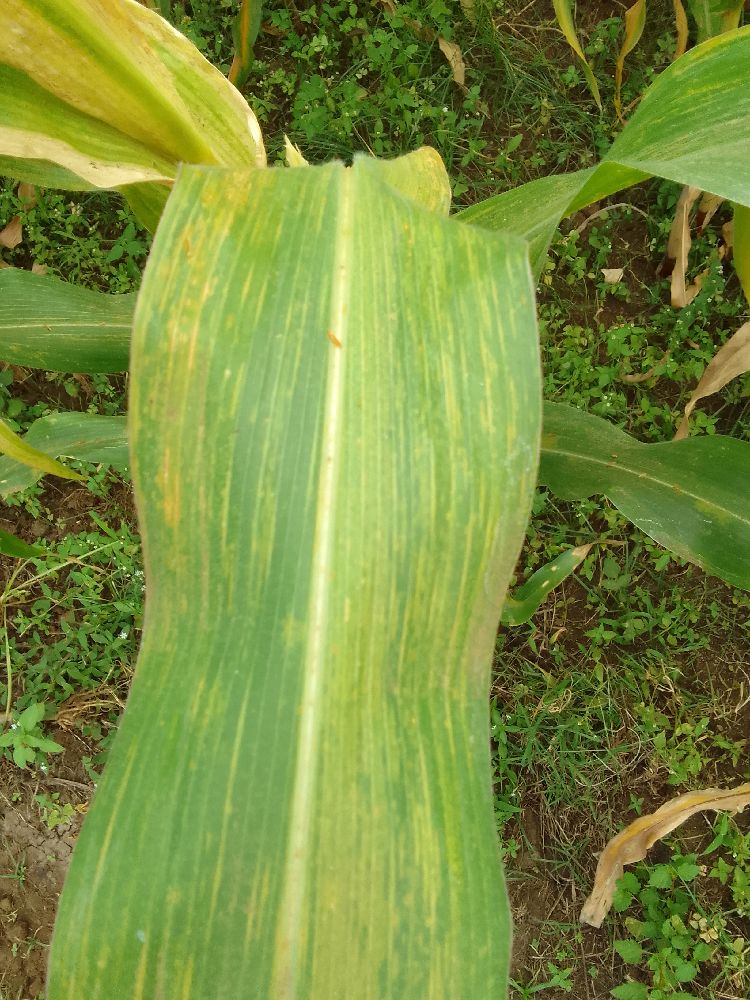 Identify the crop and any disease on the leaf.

maize, maize lethal necrosis
